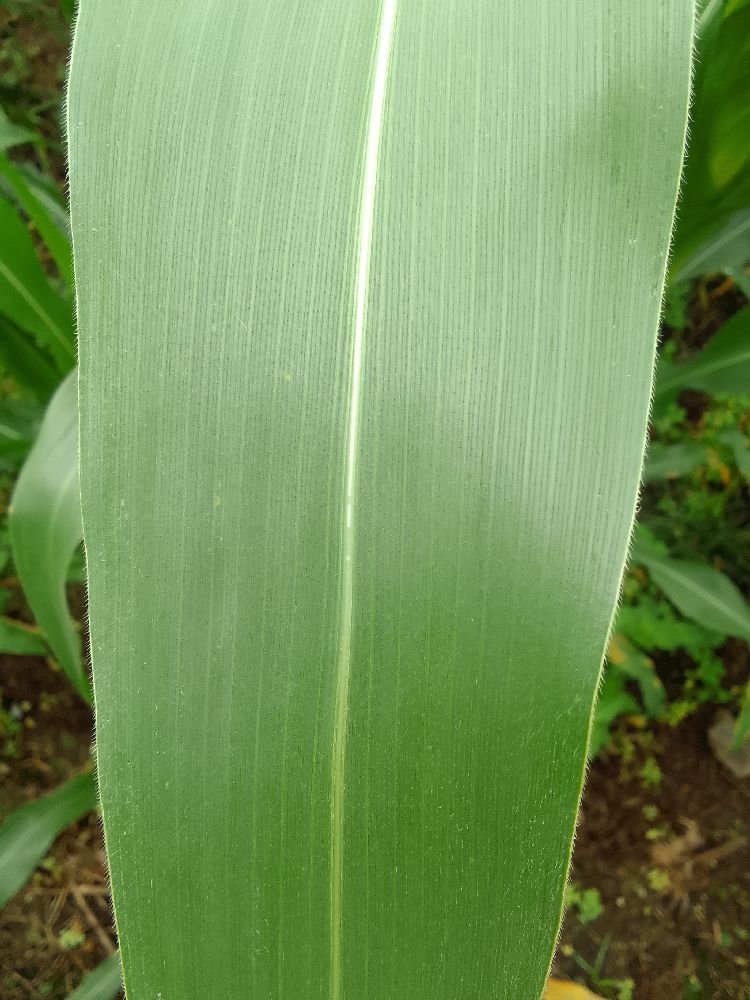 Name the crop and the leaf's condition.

maize, healthy
